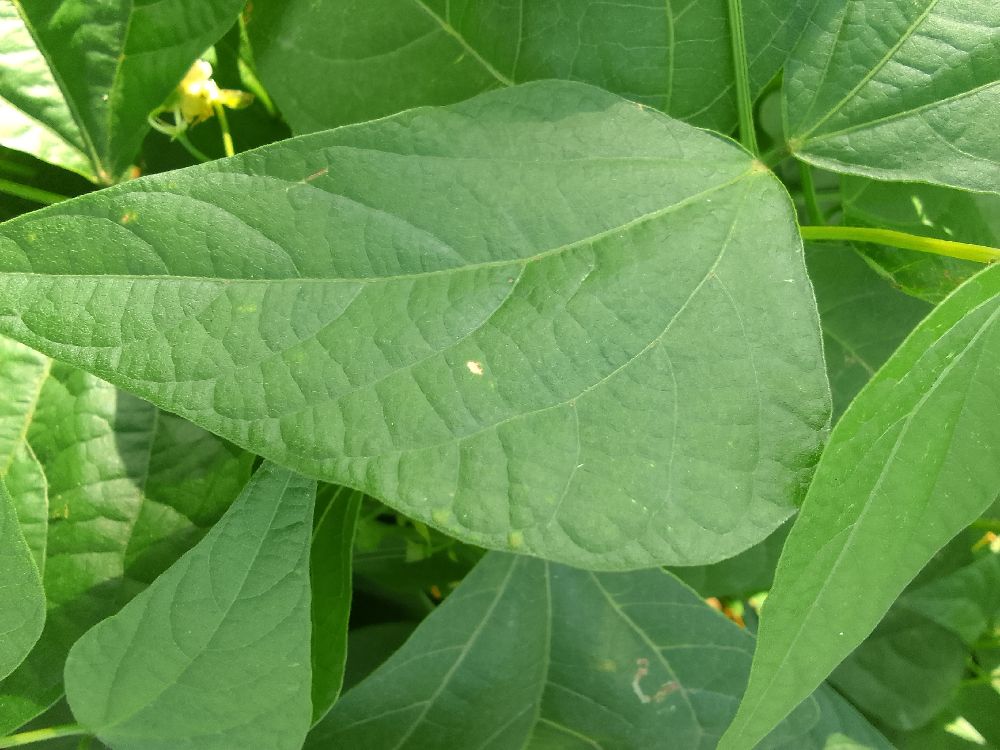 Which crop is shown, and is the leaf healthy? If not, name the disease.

common bean, healthy
